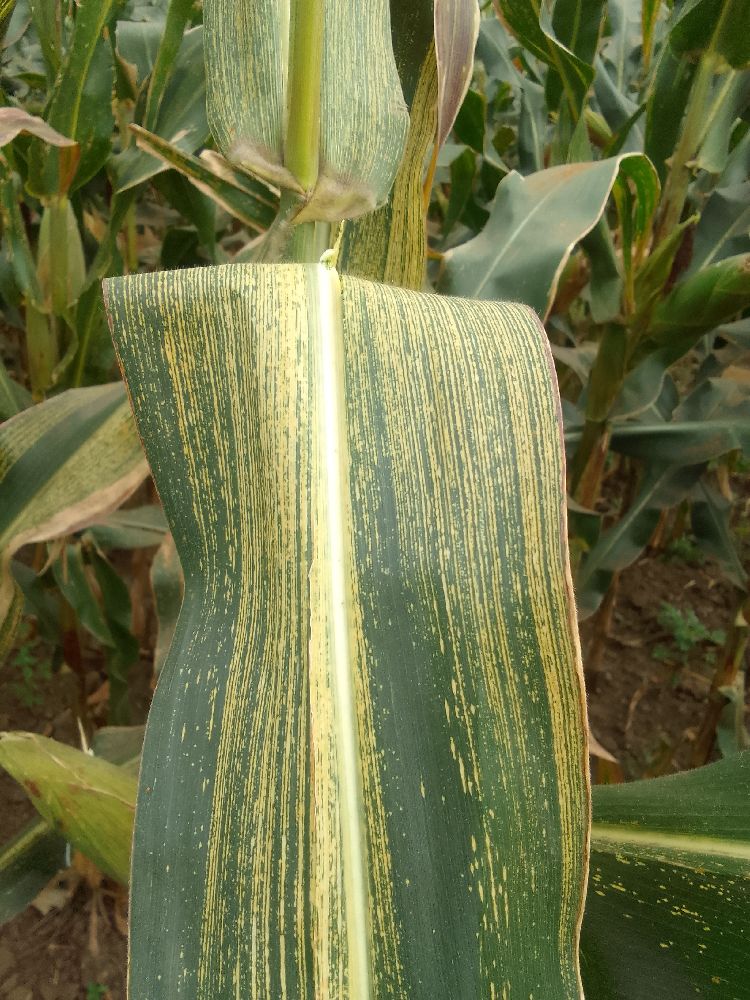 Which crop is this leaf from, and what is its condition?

maize, maize streak virus
